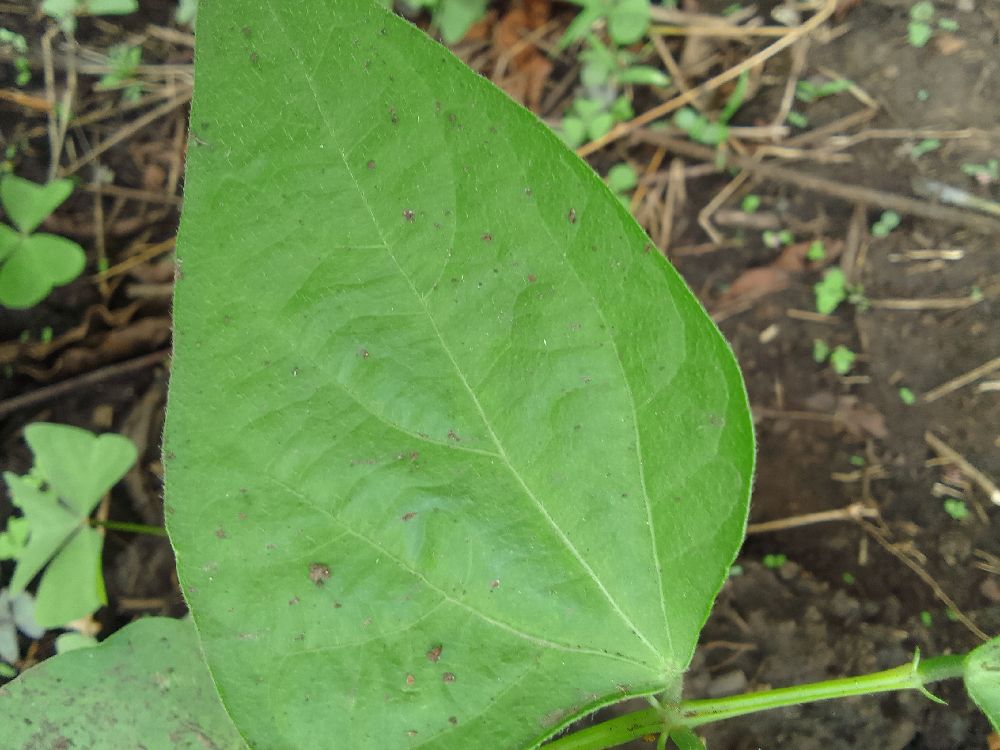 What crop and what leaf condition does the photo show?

common bean, healthy
